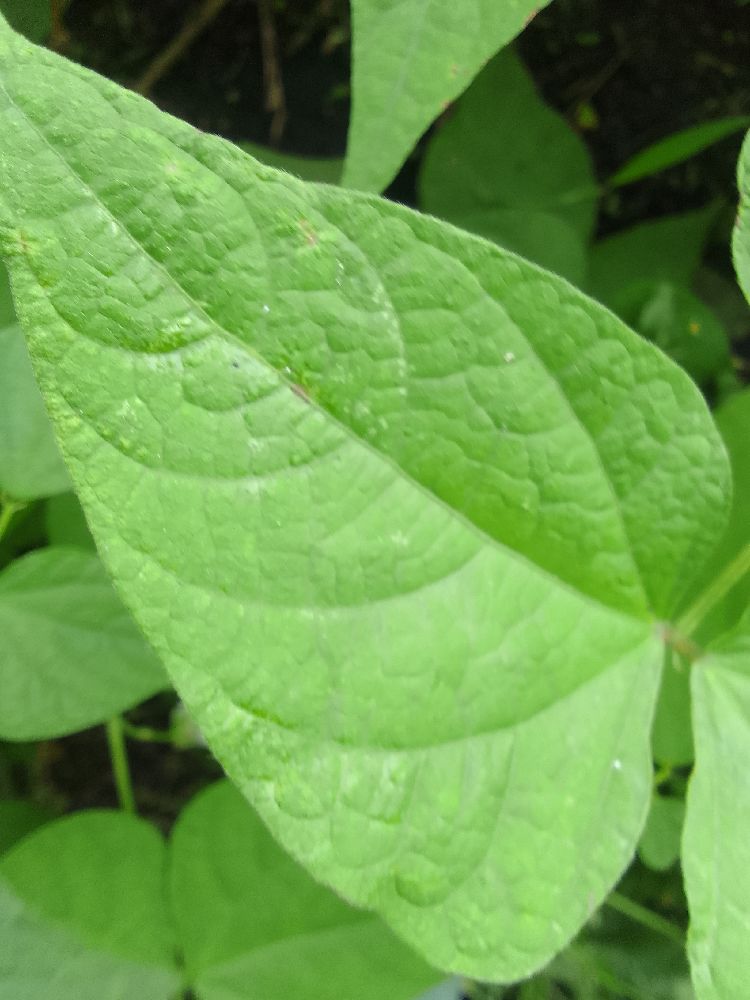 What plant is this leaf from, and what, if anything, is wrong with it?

common bean, healthy
